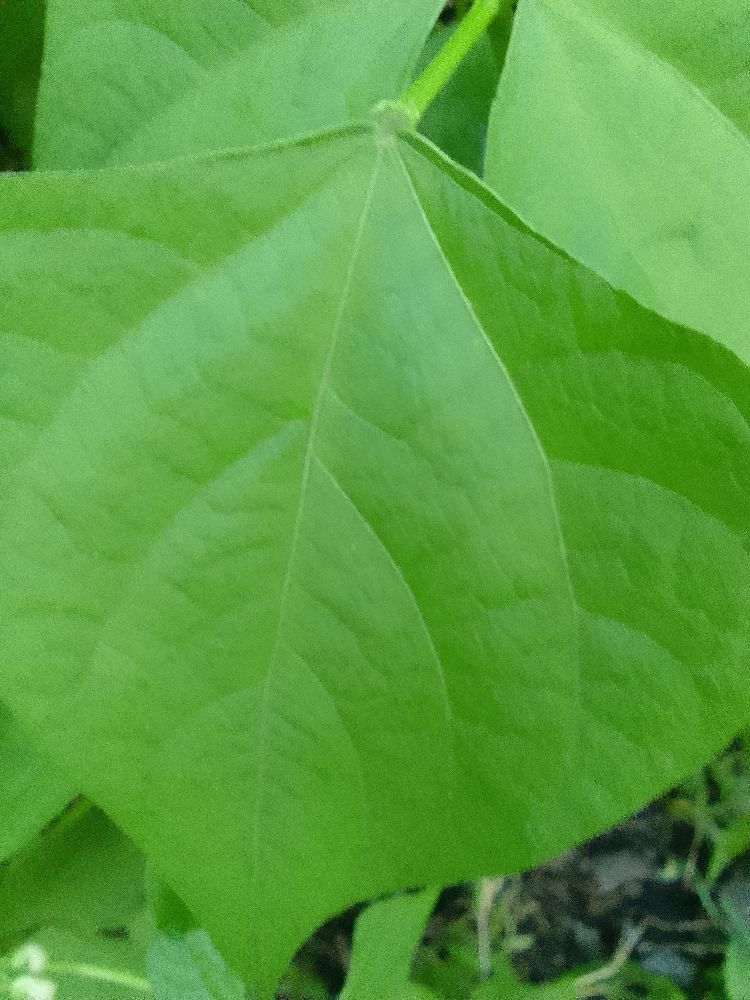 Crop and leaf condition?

common bean, healthy
